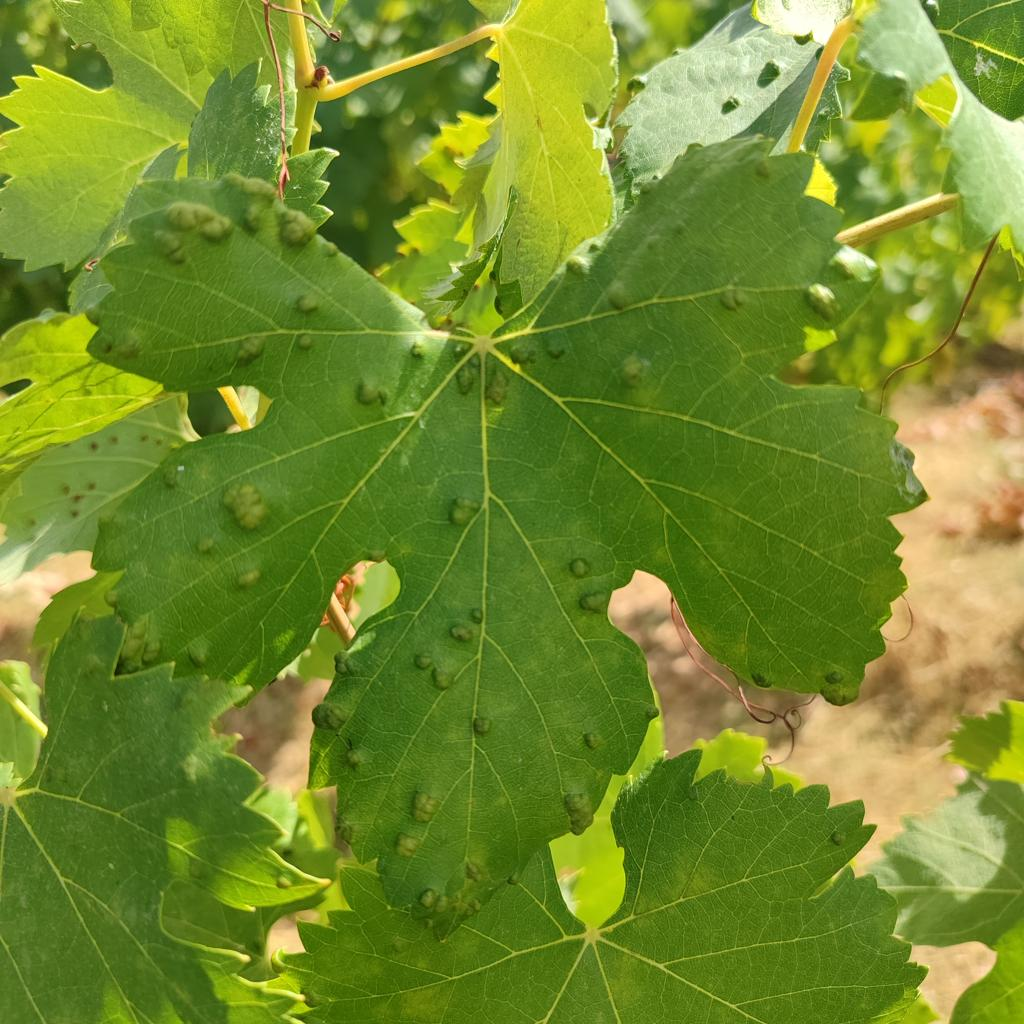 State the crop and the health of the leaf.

grapevine, erineum mite
